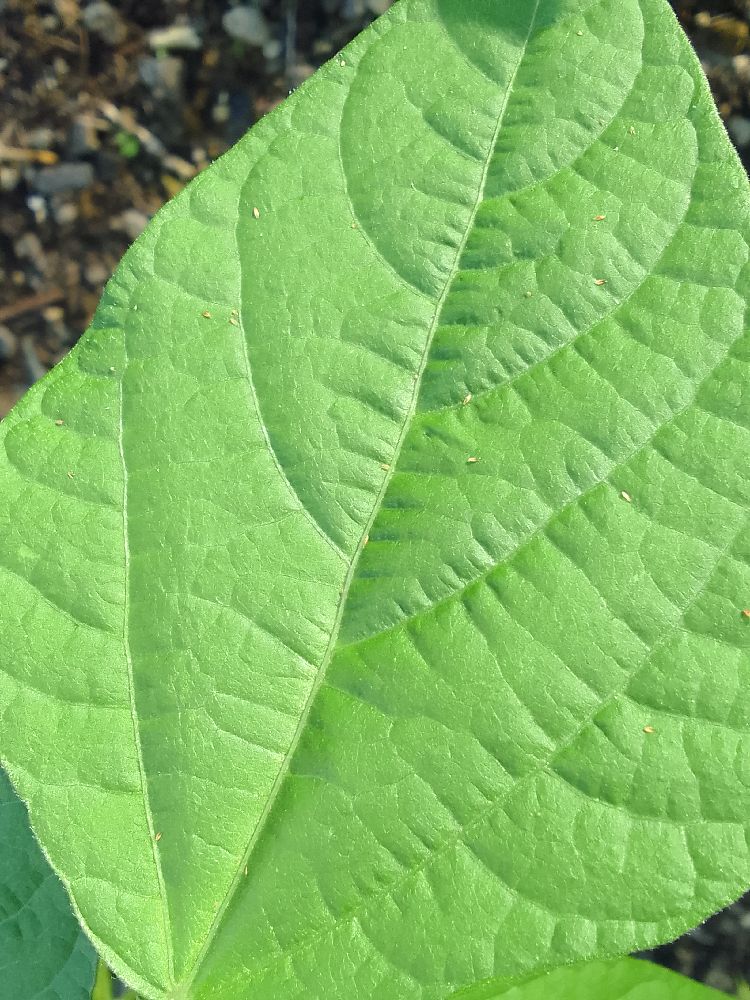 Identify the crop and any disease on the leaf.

common bean, healthy
